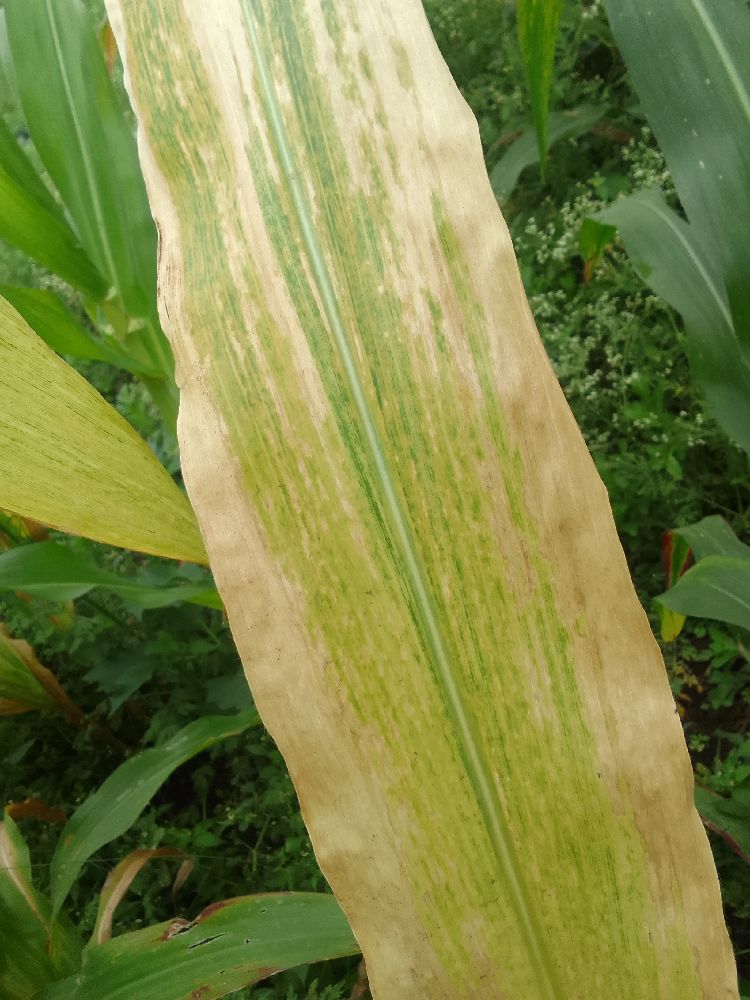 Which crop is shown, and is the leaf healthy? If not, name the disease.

maize, maize lethal necrosis
